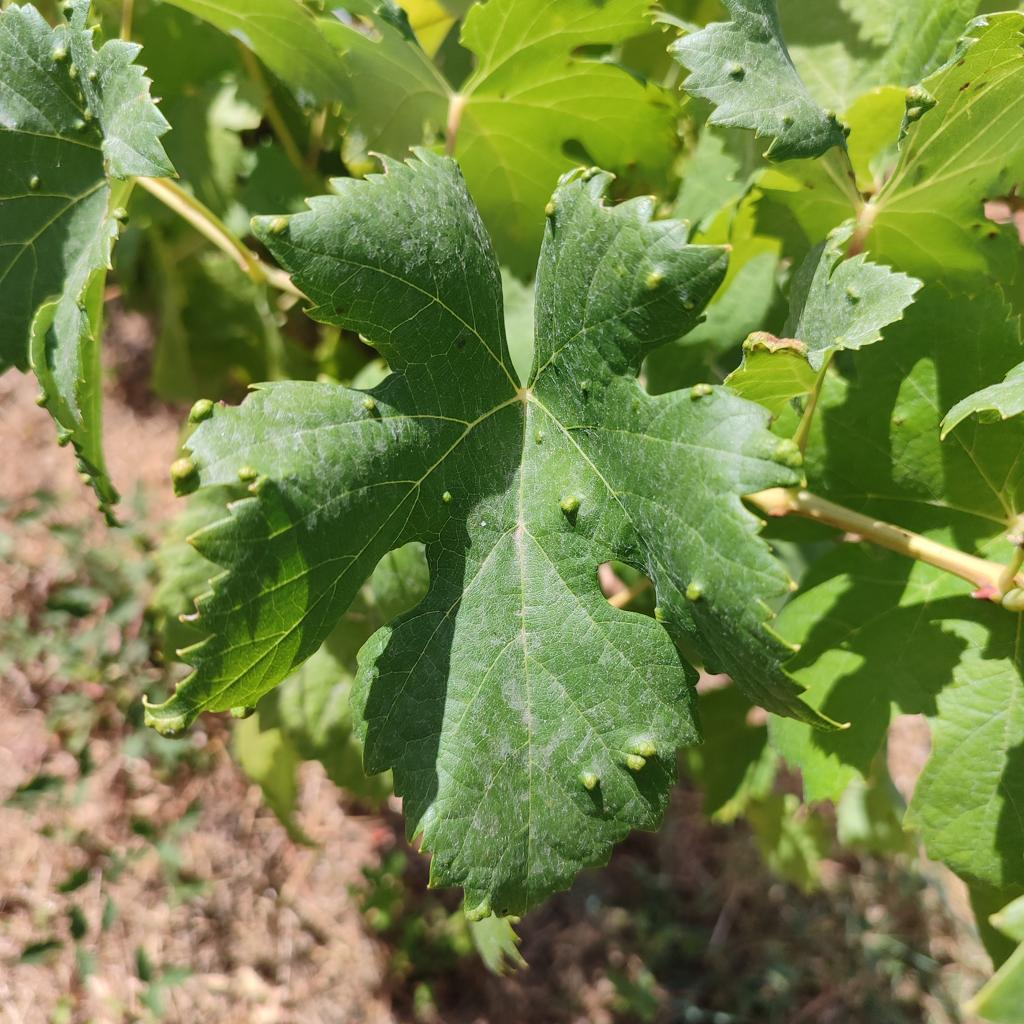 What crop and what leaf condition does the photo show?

grapevine, erineum mite
